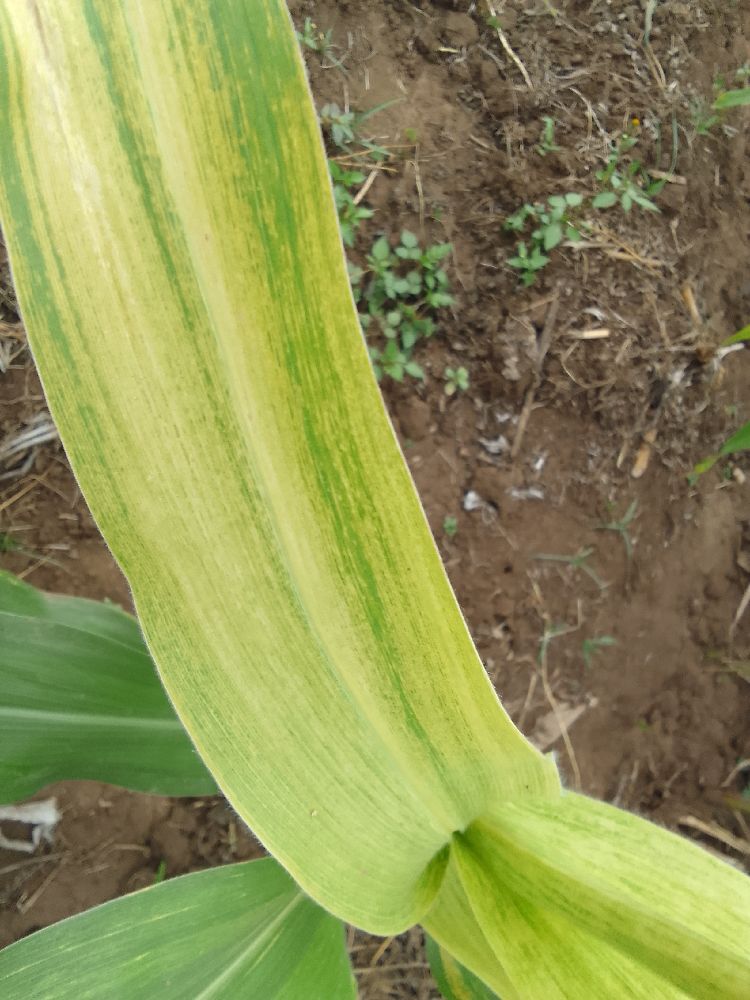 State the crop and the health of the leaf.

maize, maize lethal necrosis
